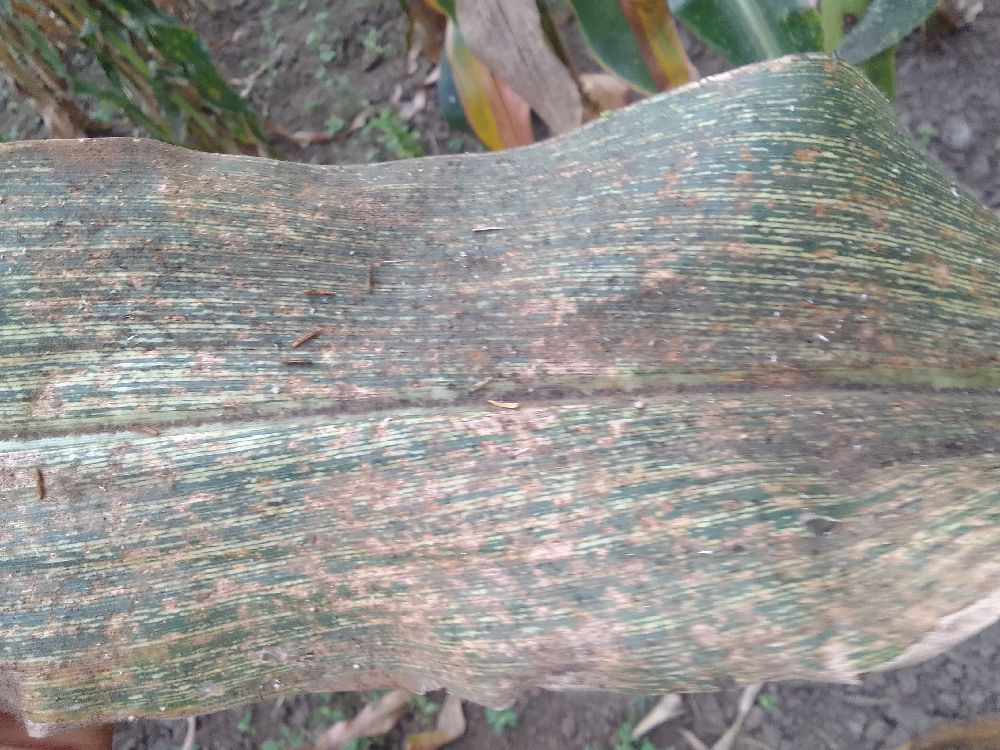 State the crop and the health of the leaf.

maize, maize streak virus
